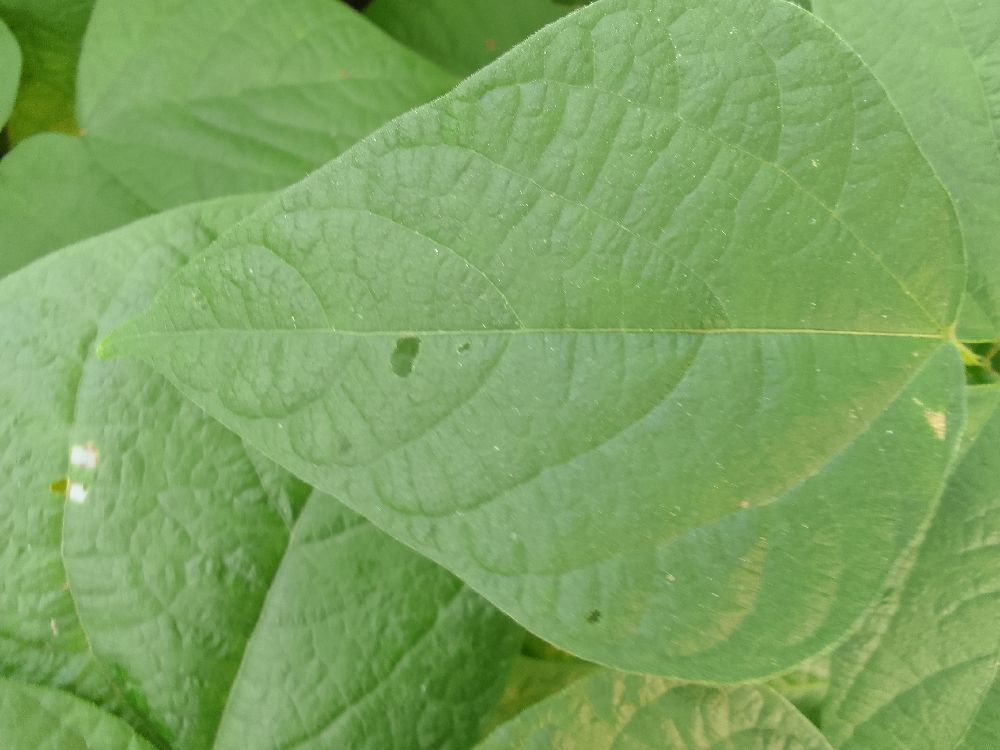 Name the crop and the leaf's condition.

common bean, healthy
